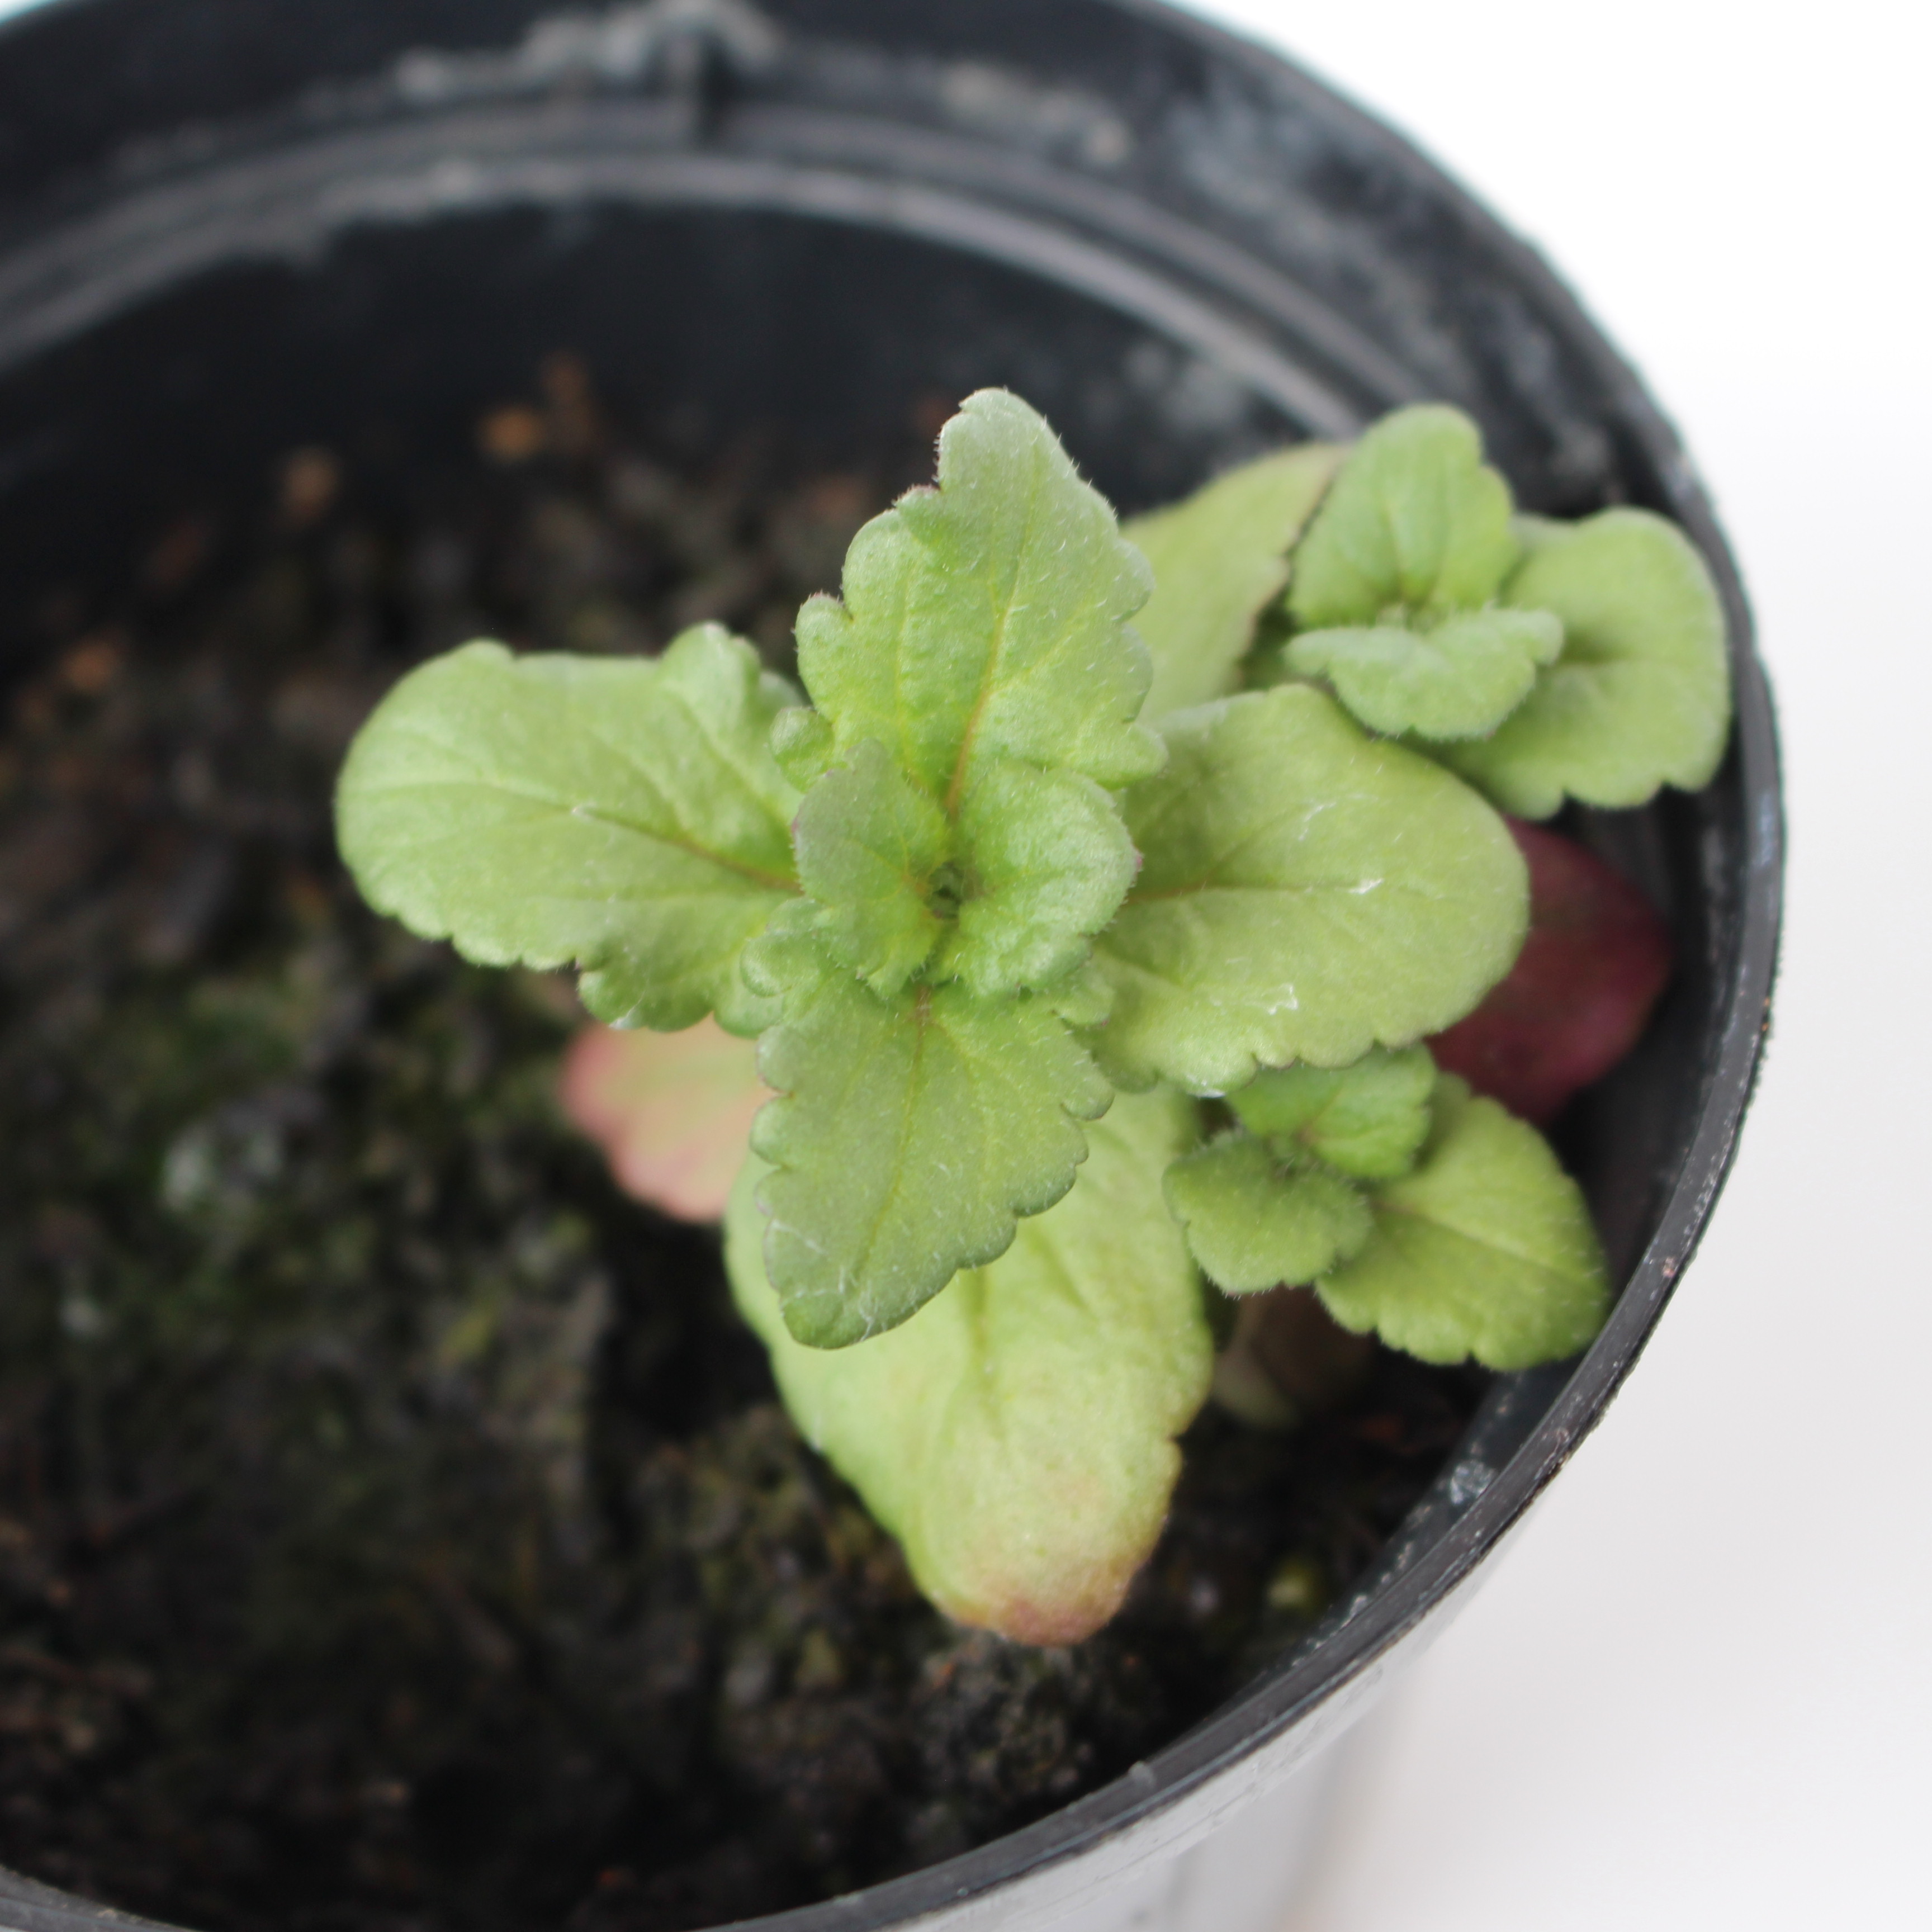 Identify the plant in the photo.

Veronica persica
